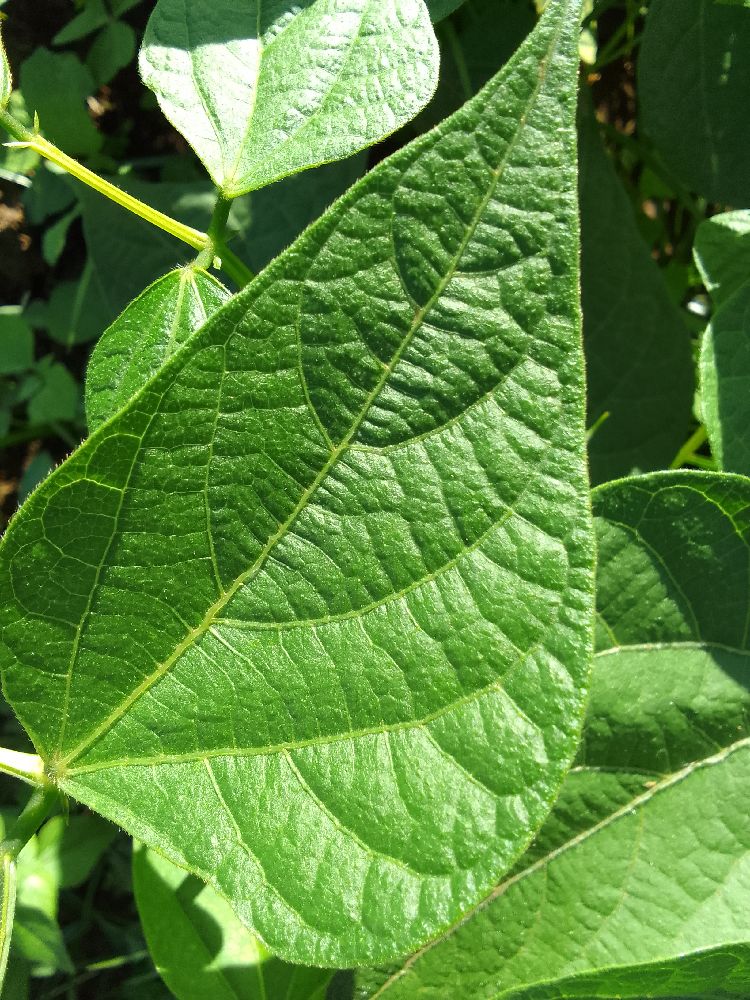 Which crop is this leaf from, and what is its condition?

common bean, healthy
